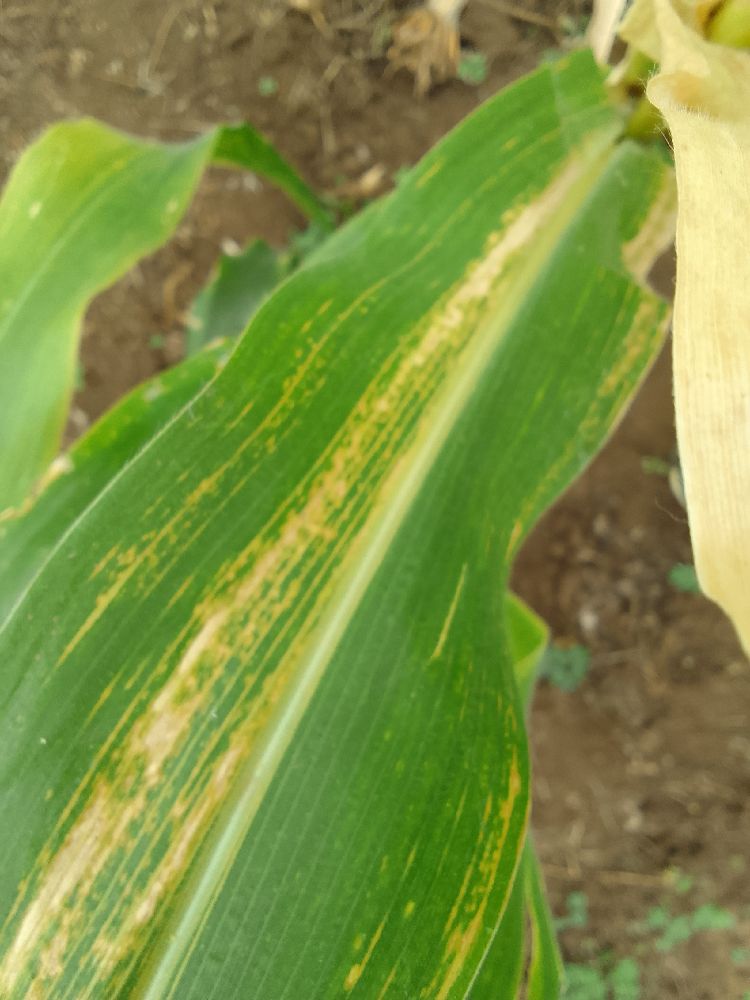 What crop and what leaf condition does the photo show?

maize, maize lethal necrosis
